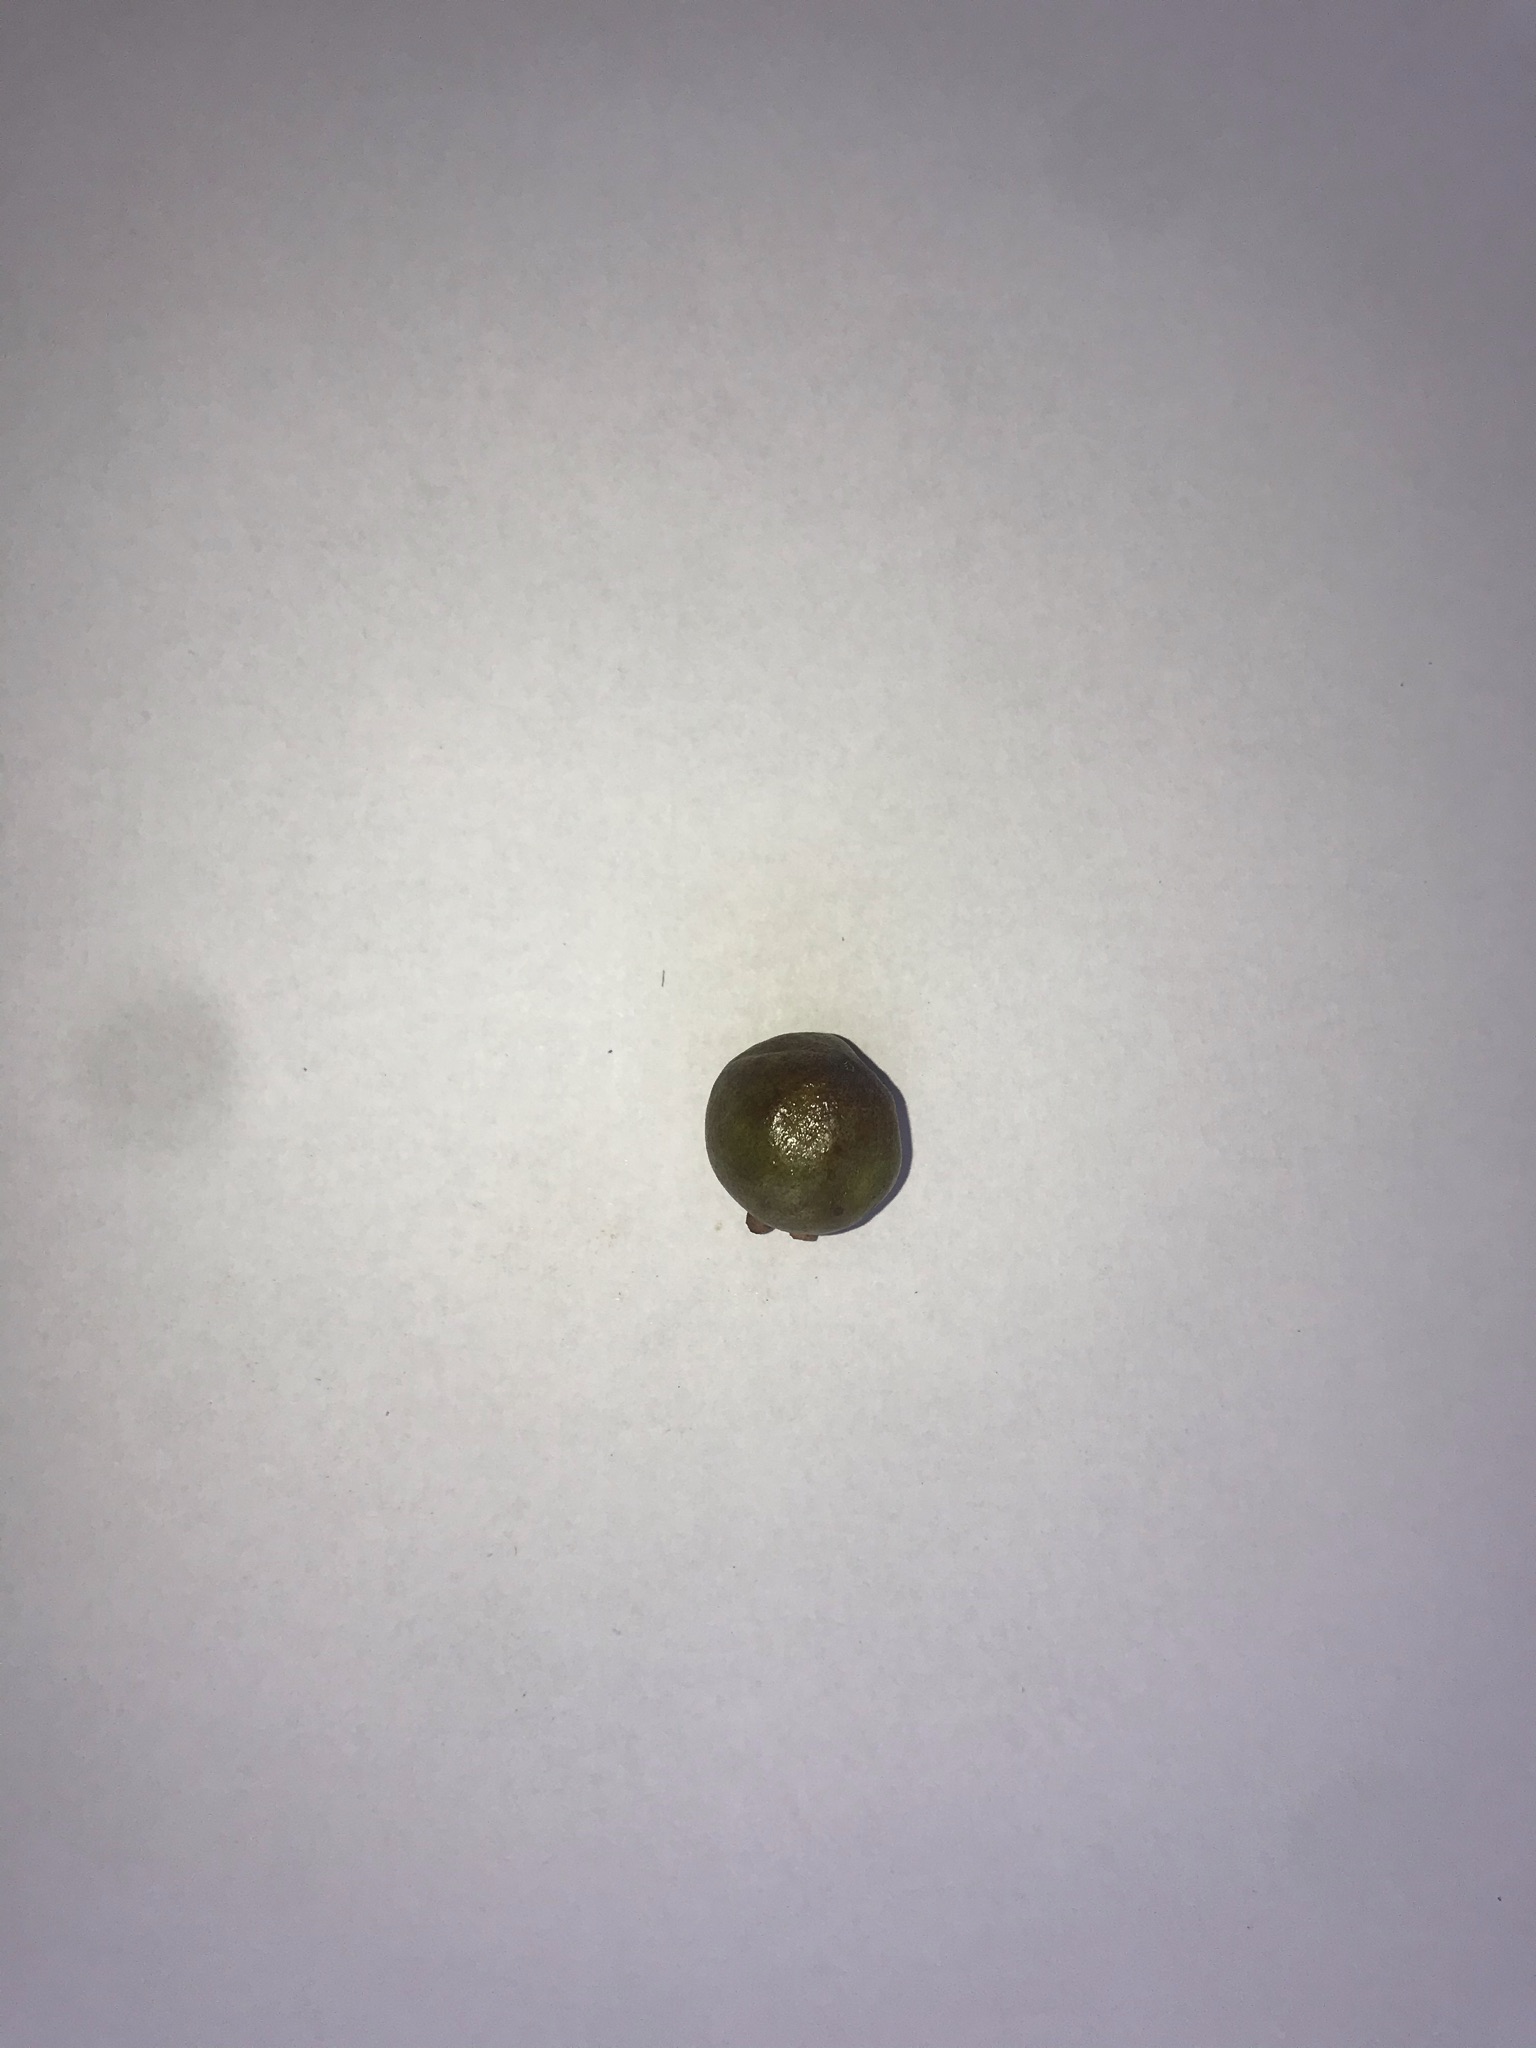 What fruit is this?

gabiroba
